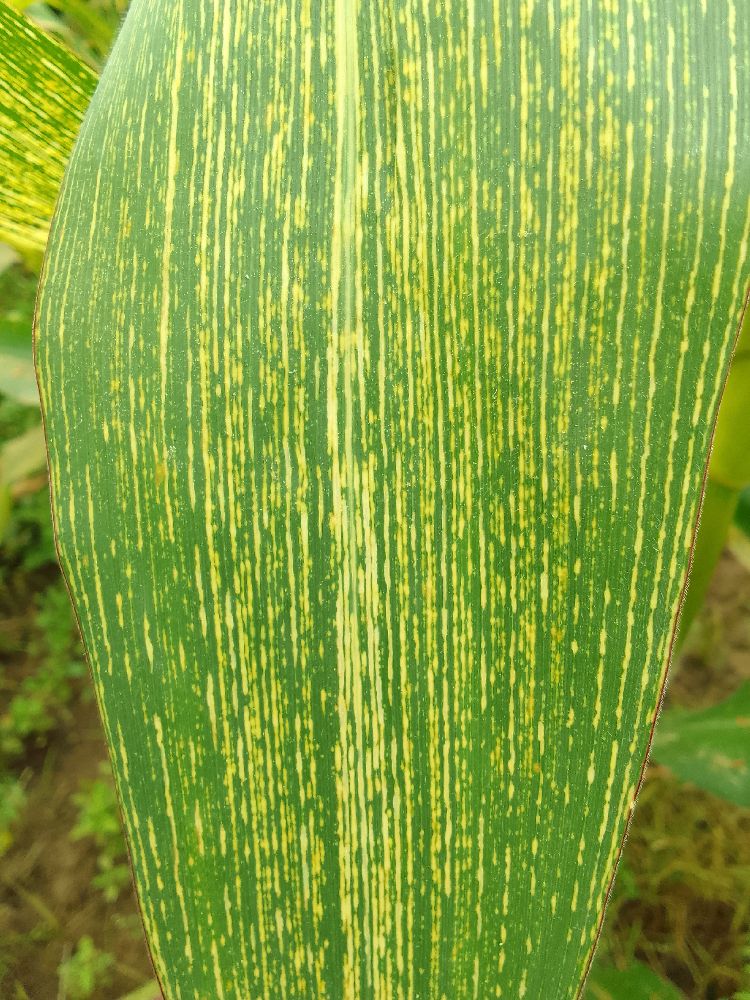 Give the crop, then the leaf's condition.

maize, maize streak virus
